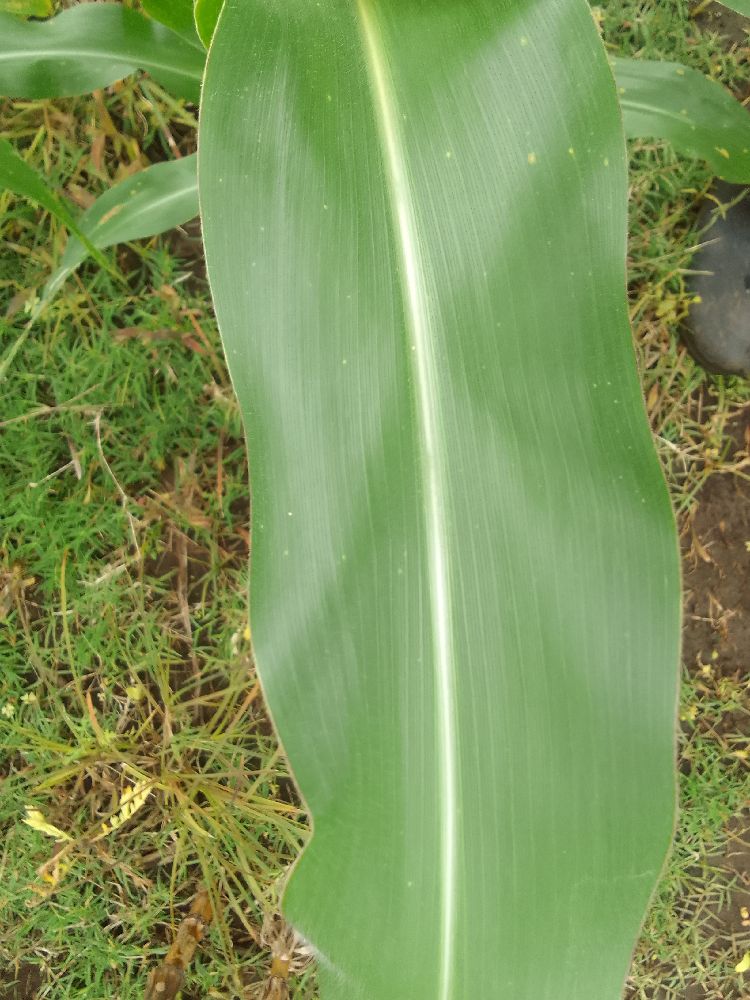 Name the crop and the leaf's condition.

maize, healthy
